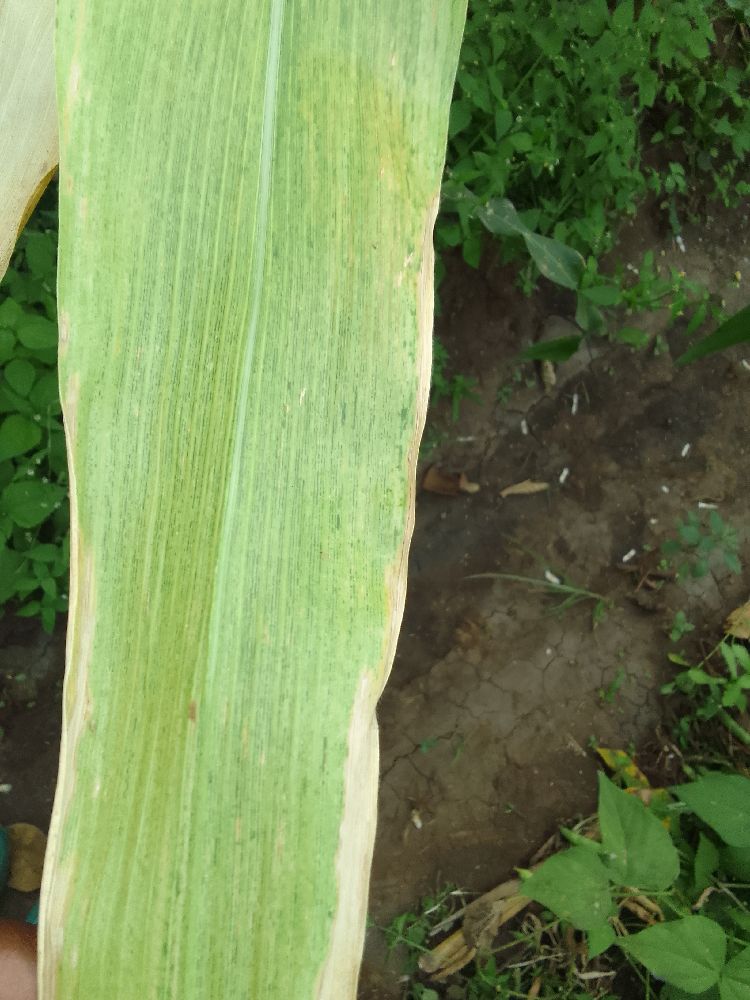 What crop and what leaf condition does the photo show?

maize, maize lethal necrosis
